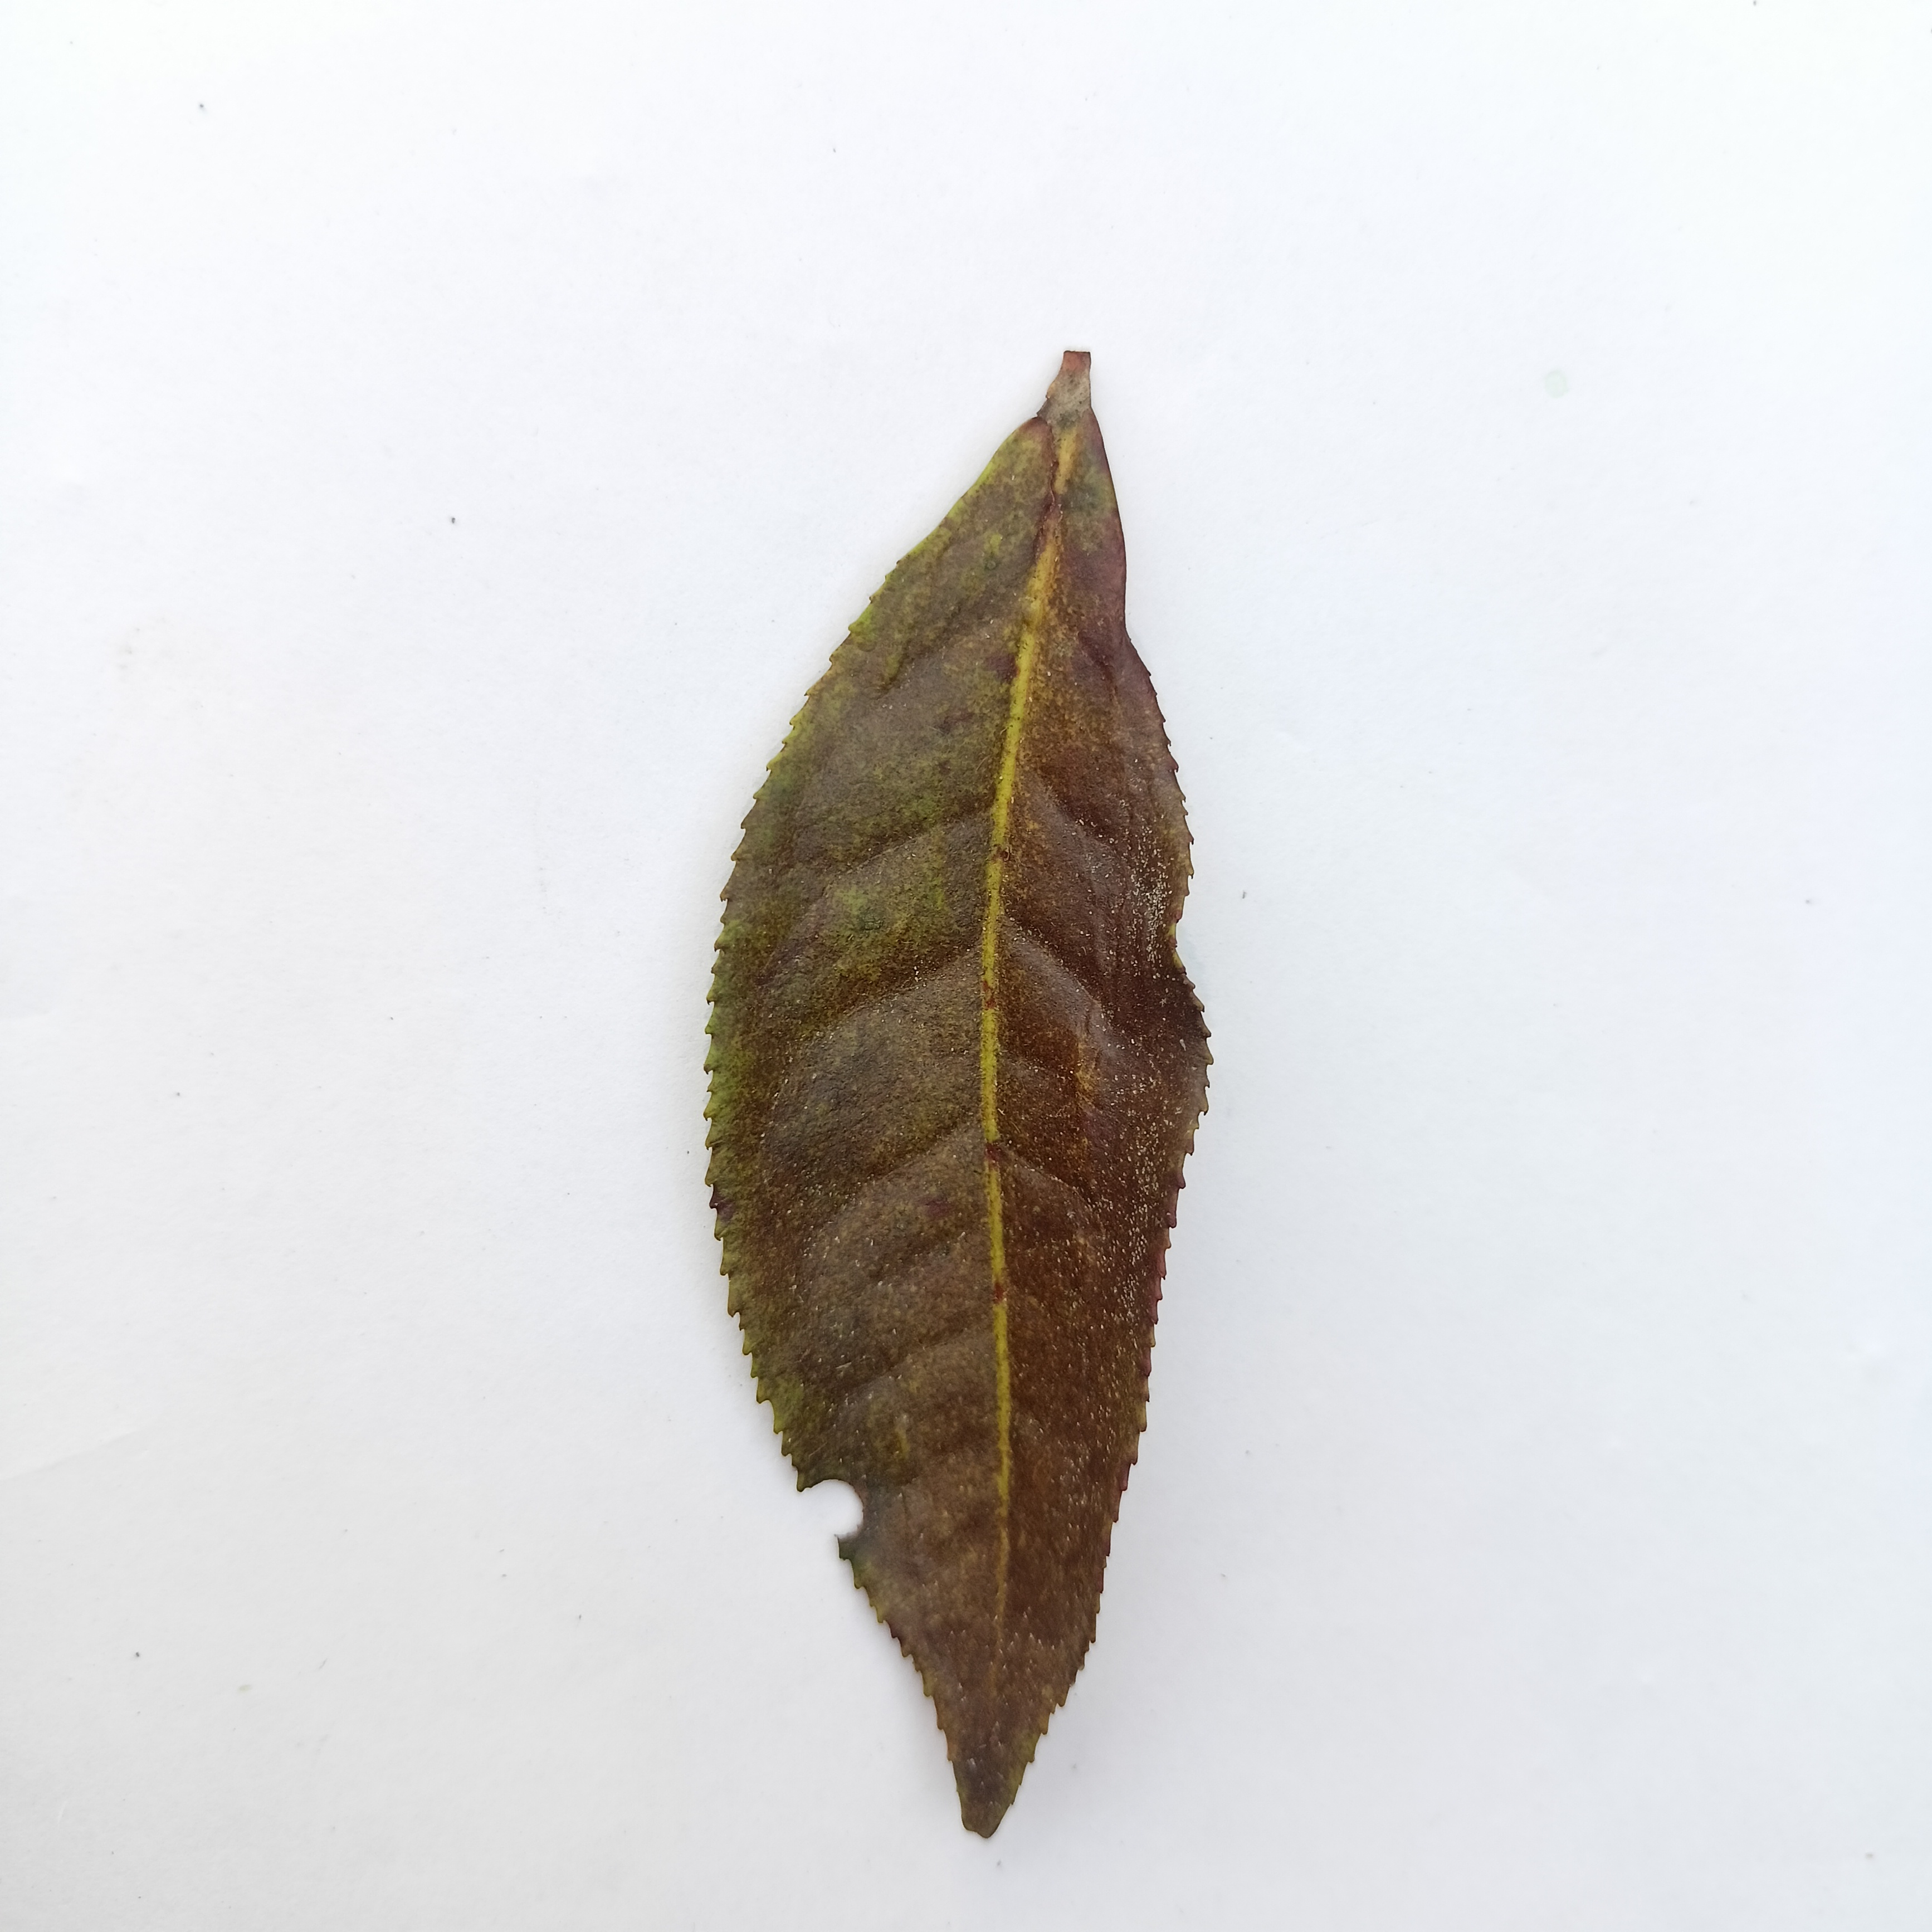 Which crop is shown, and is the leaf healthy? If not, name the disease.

tea, red rust
